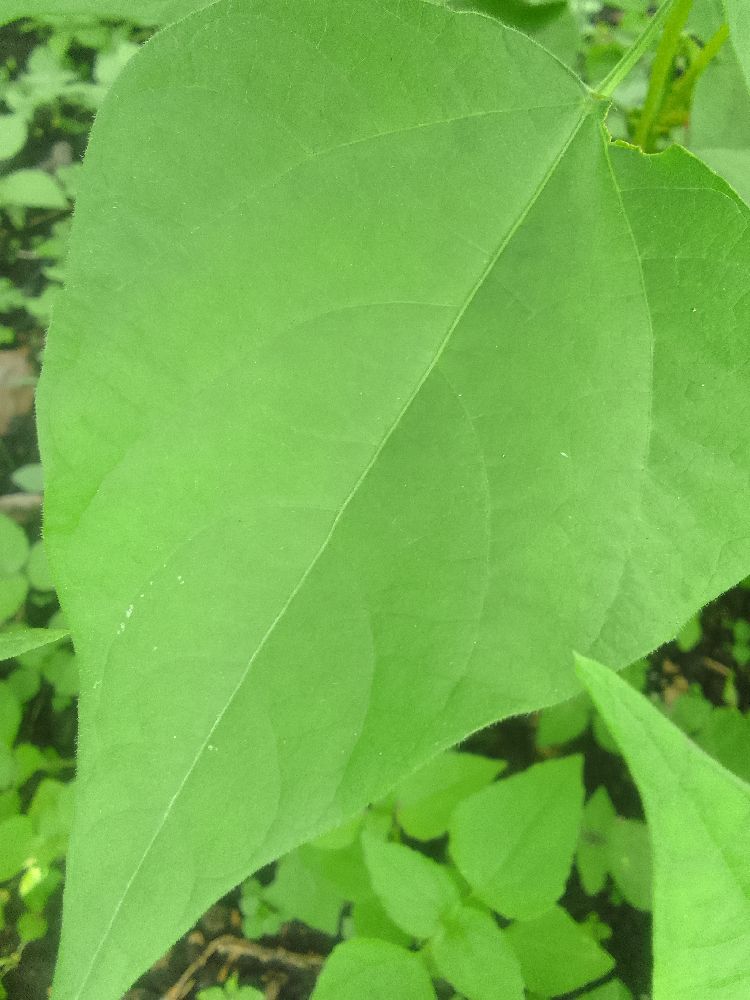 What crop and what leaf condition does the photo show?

common bean, healthy
